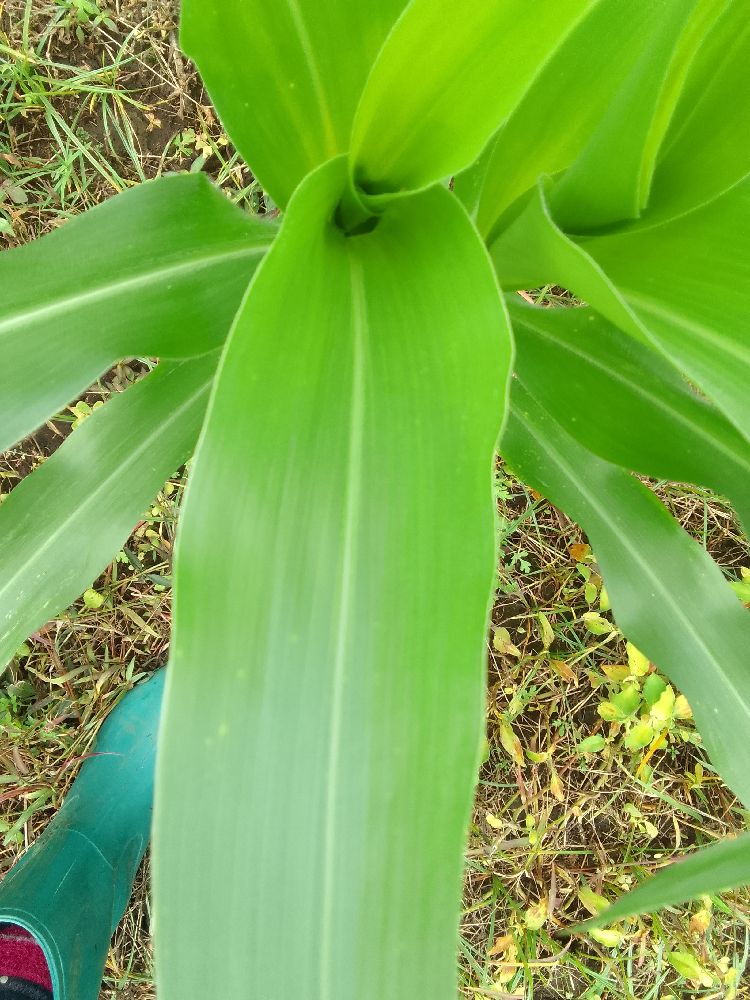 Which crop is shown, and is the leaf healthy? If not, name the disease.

maize, healthy
